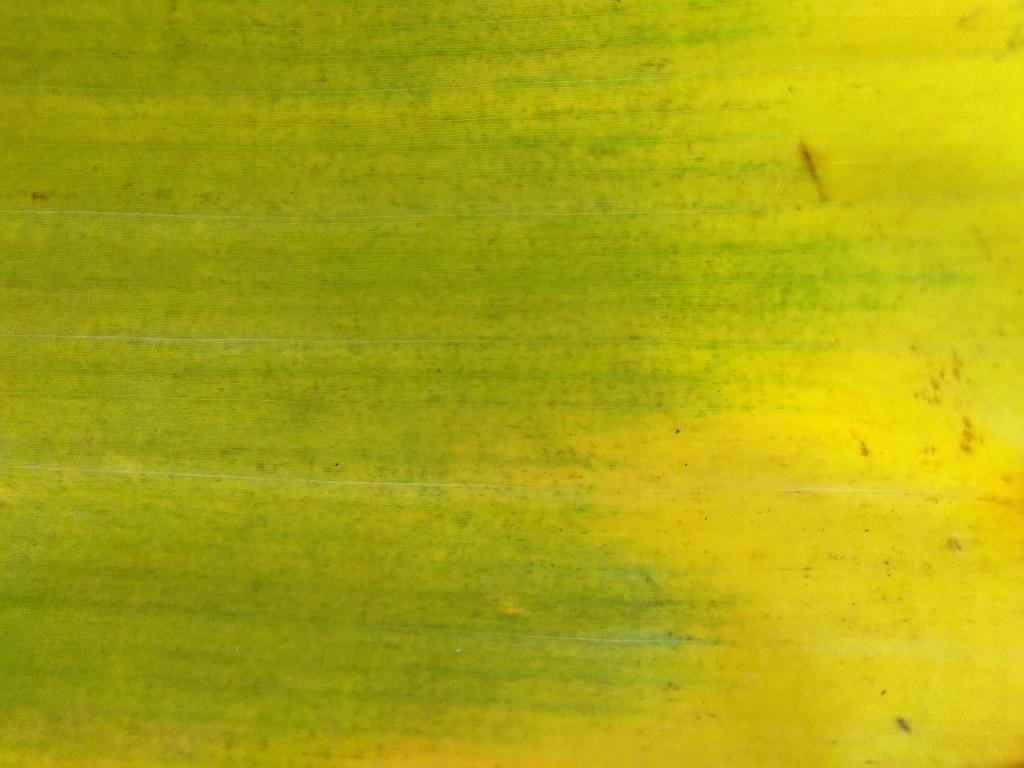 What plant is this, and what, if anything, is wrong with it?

banana, fusarium wilt race 1
